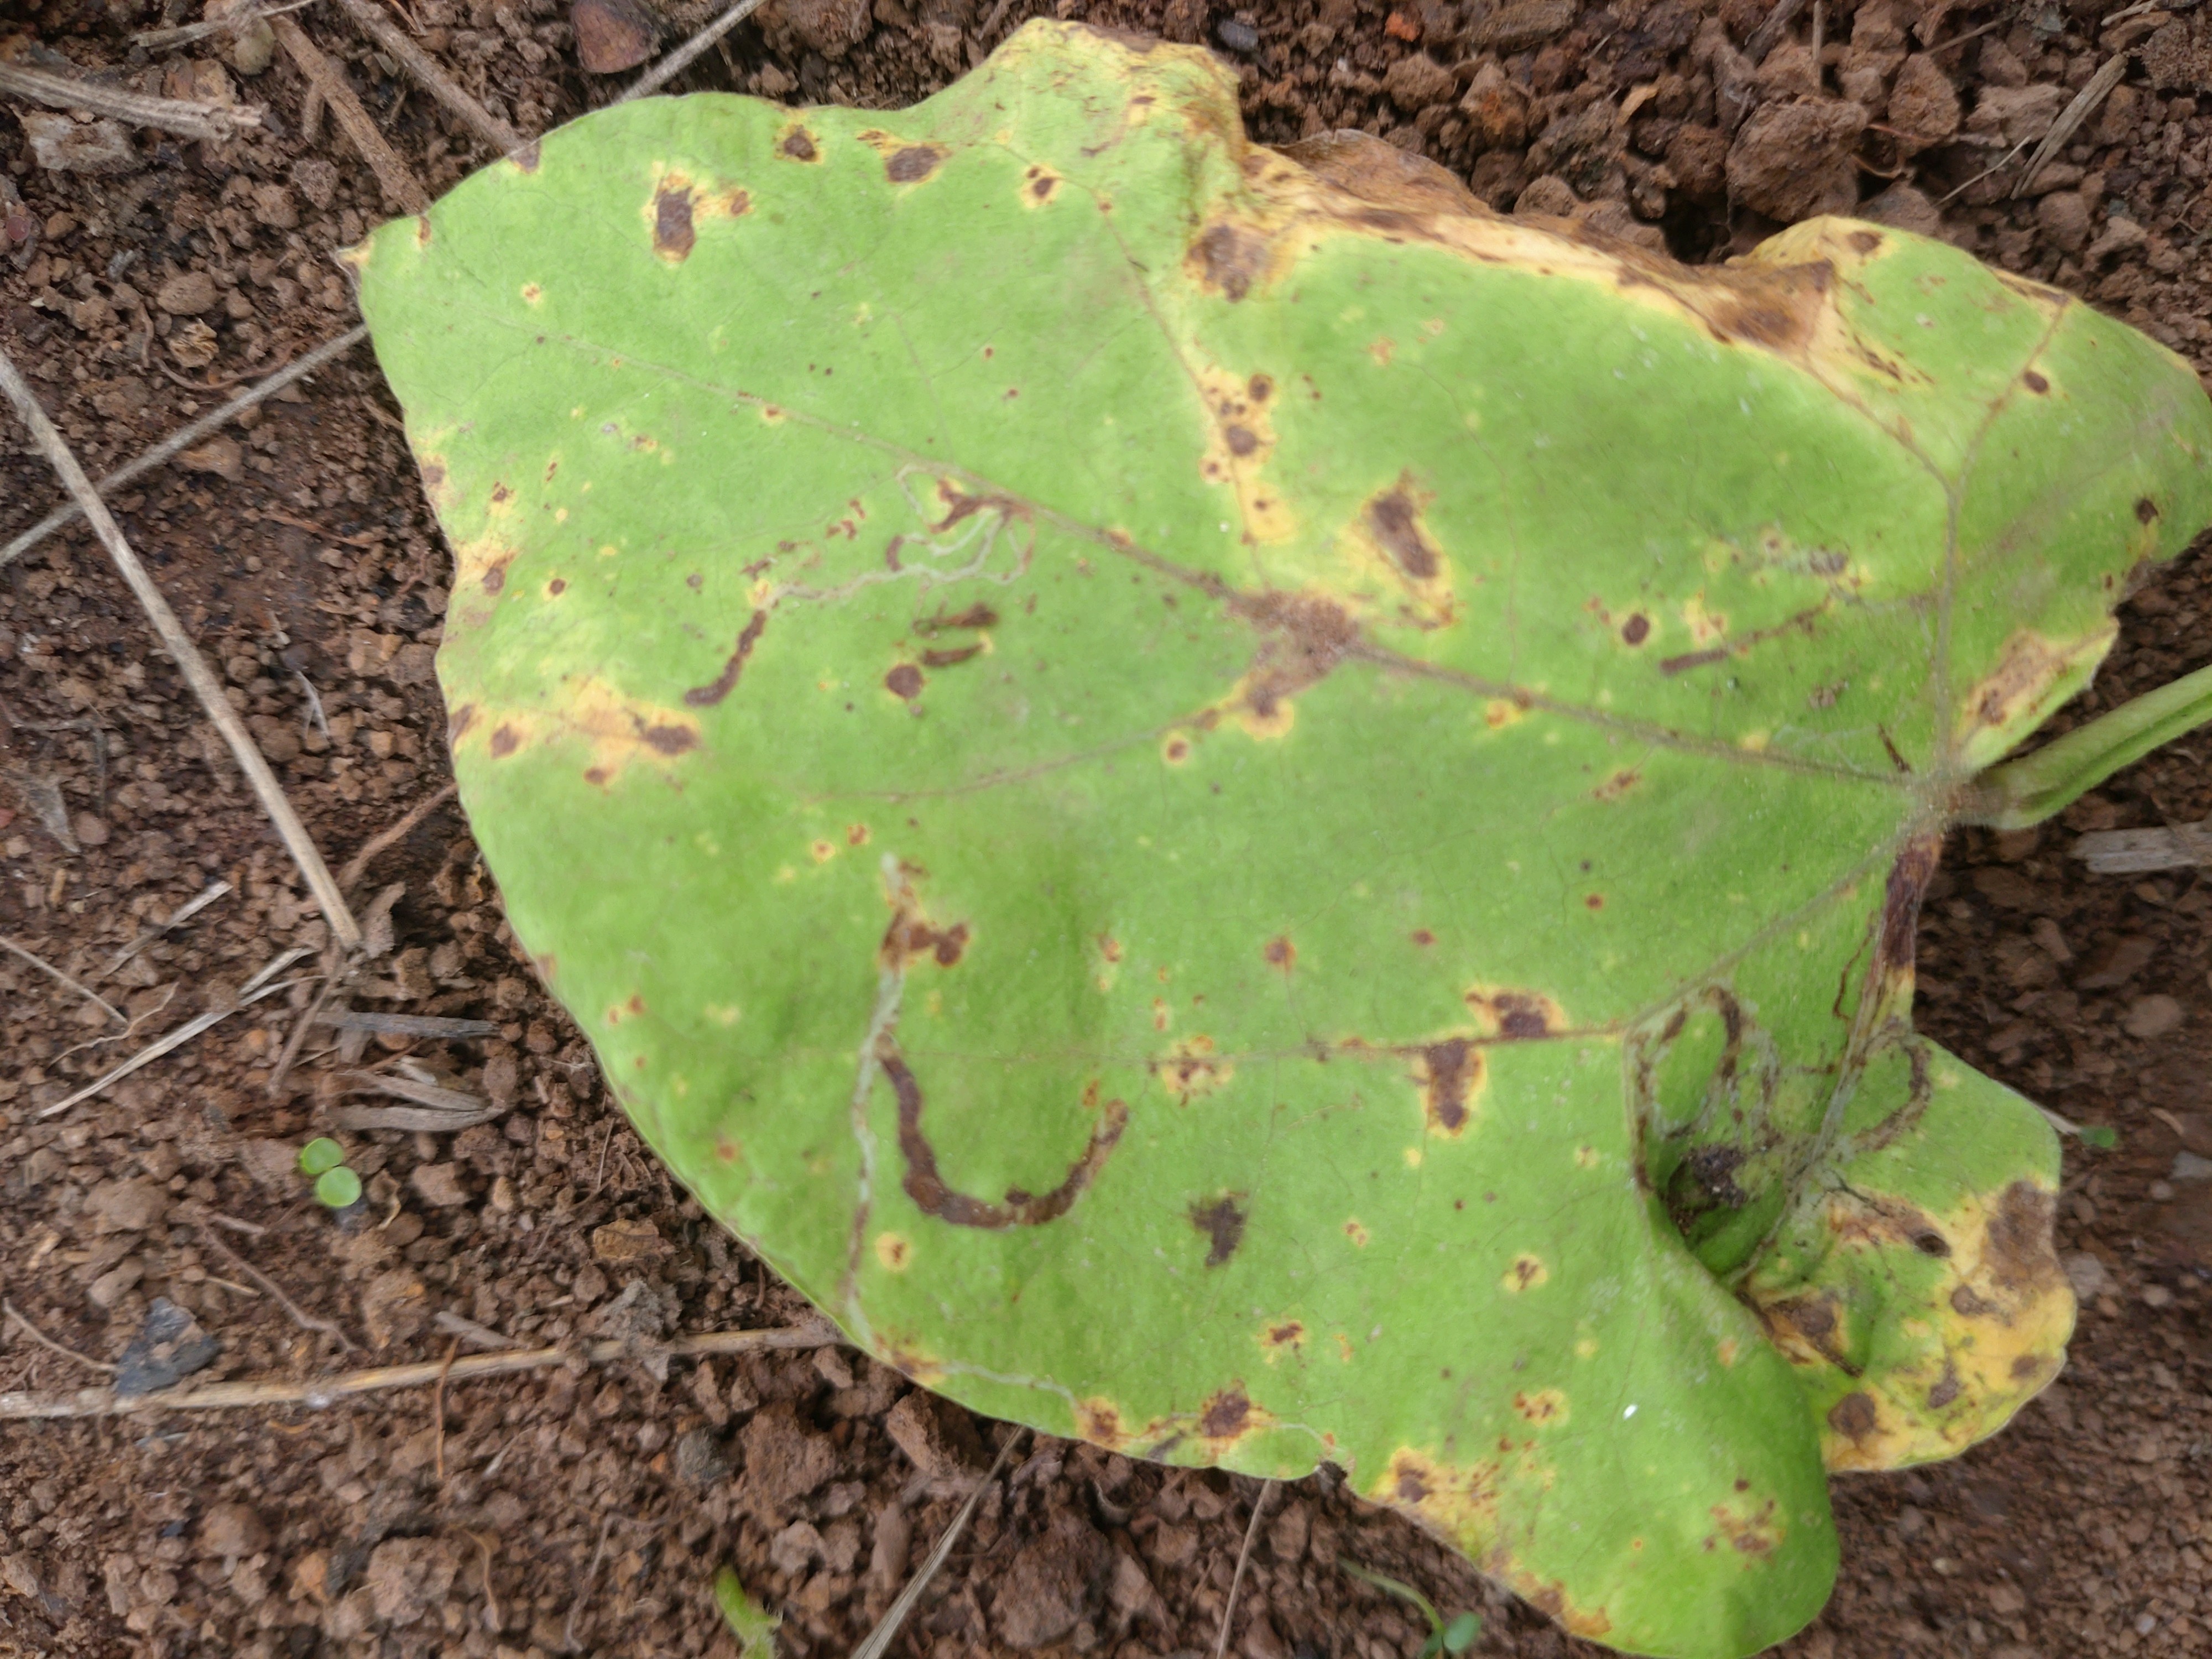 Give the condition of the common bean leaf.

rust
